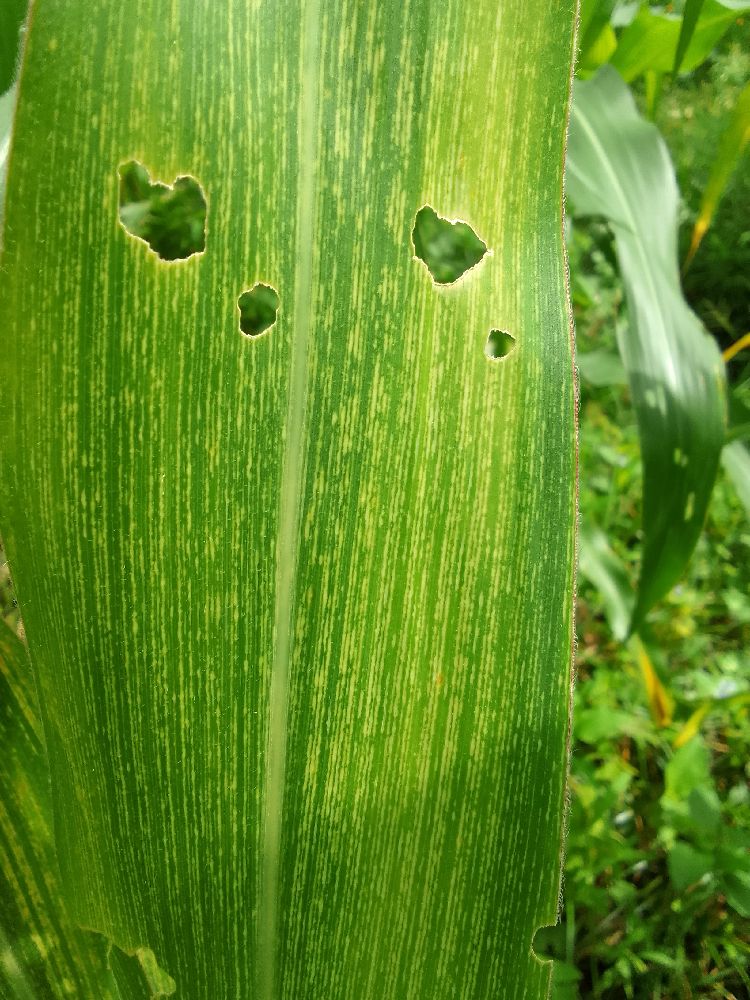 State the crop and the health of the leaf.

maize, maize streak virus
